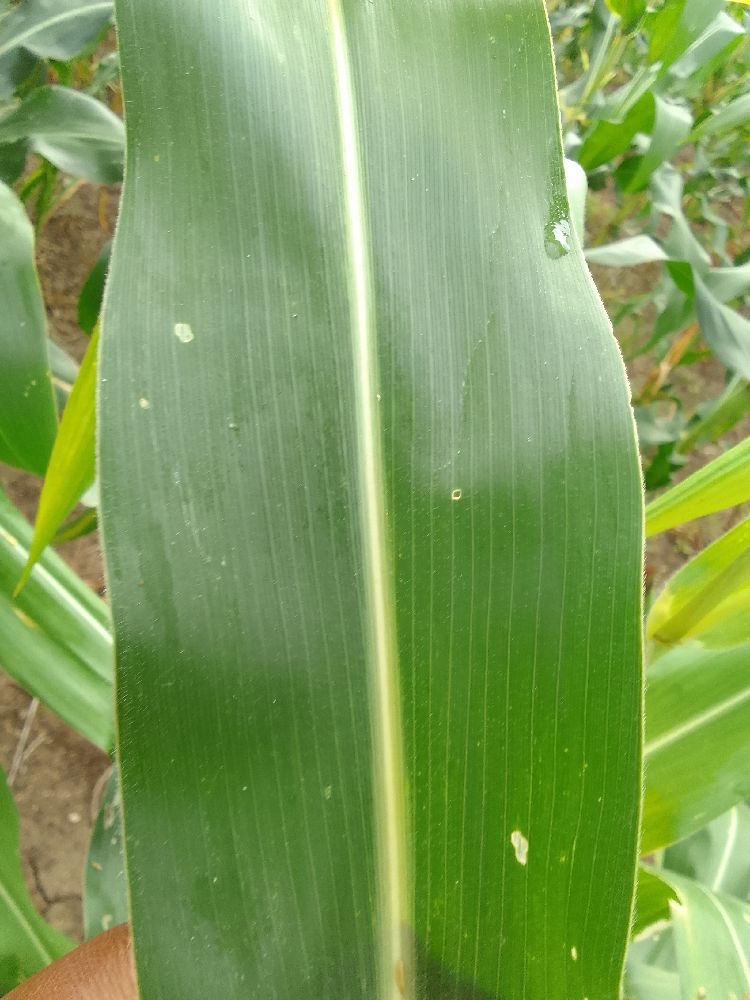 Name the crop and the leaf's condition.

maize, healthy
